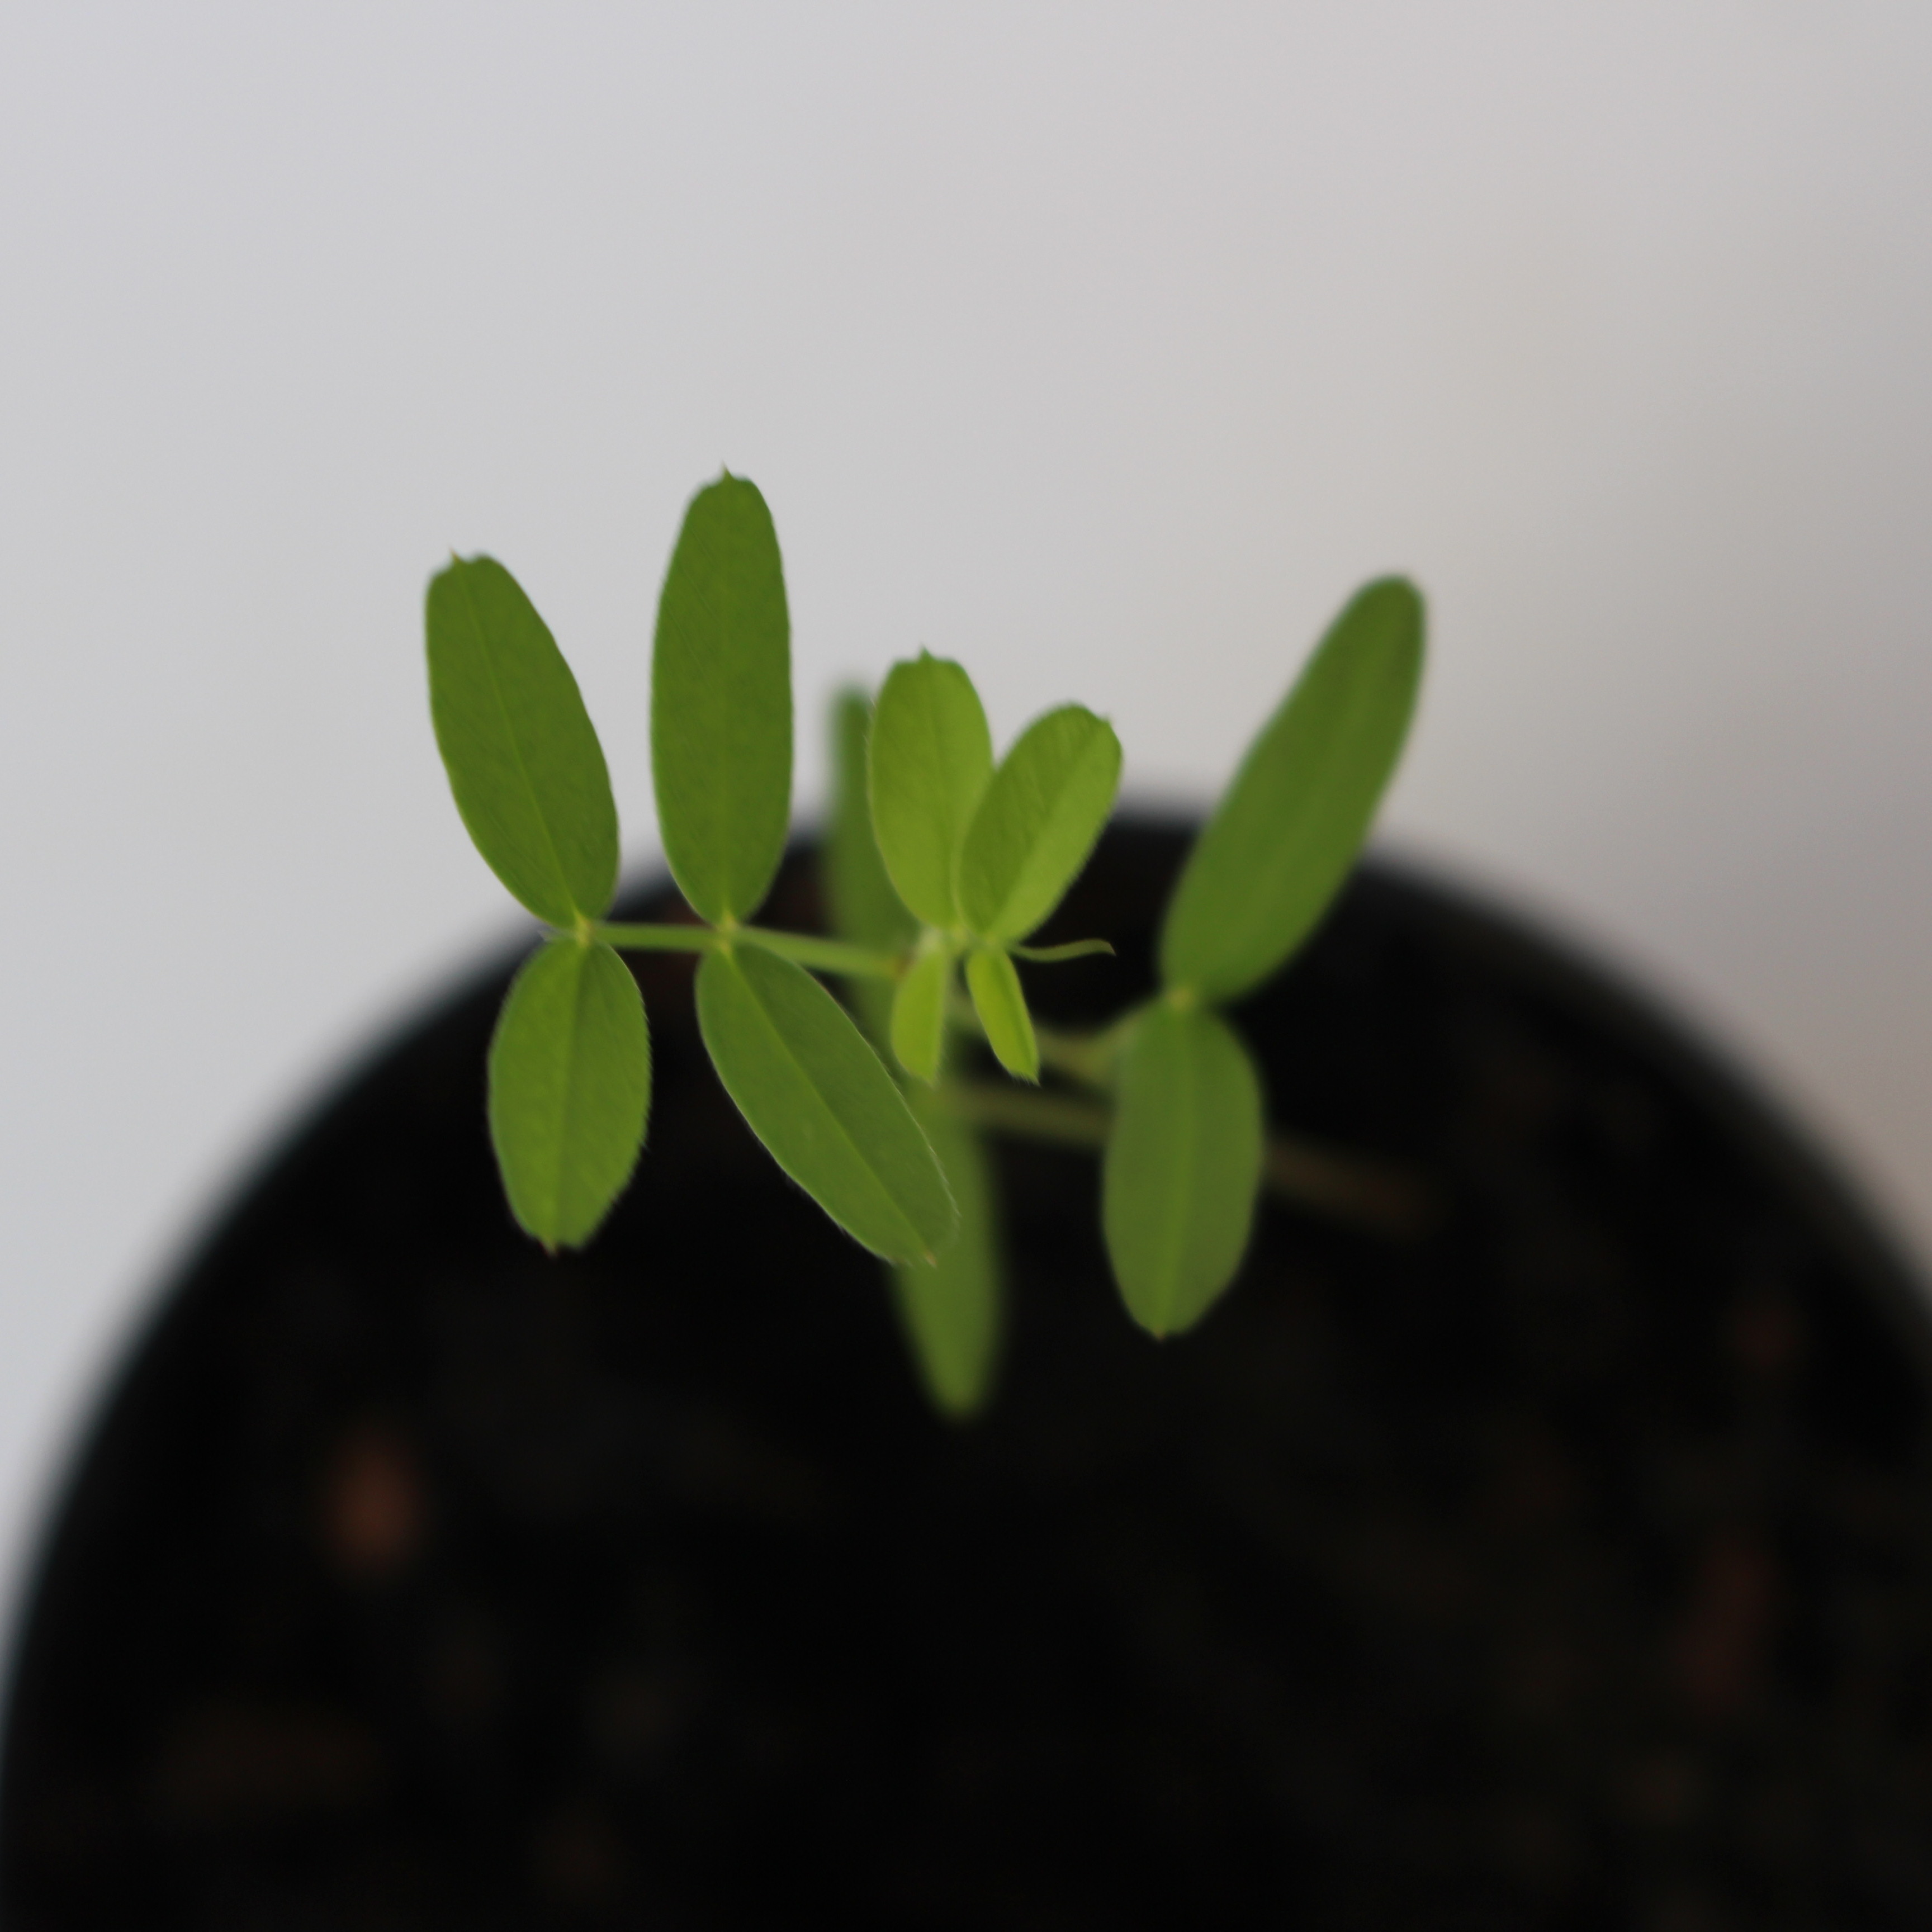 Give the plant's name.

Vicia sativa
